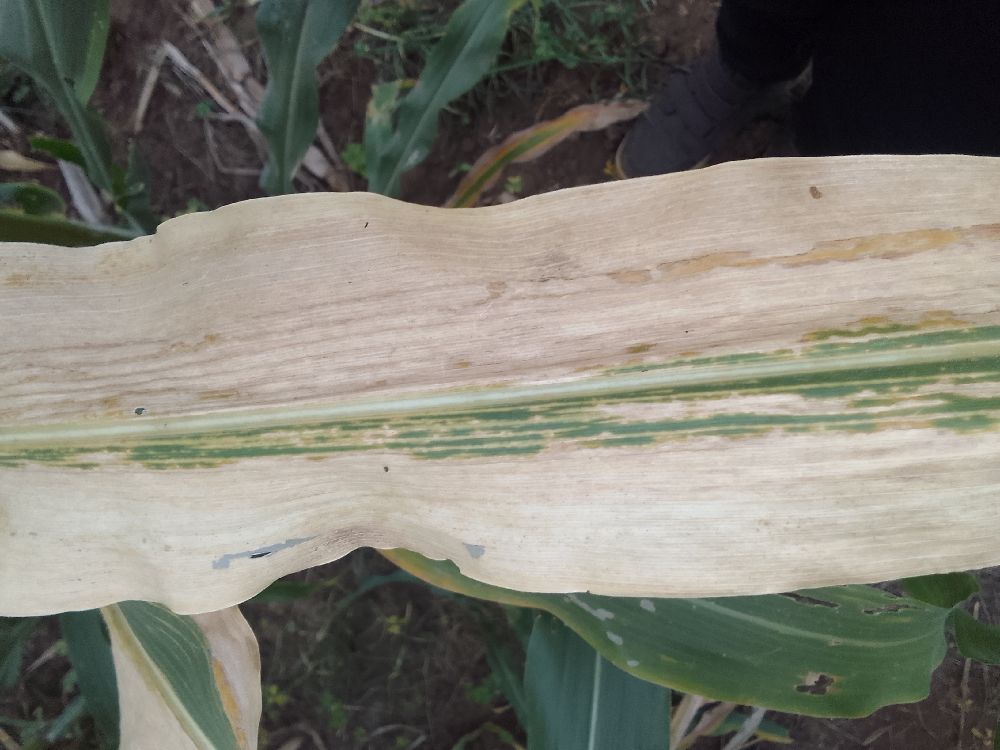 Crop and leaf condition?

maize, maize lethal necrosis
